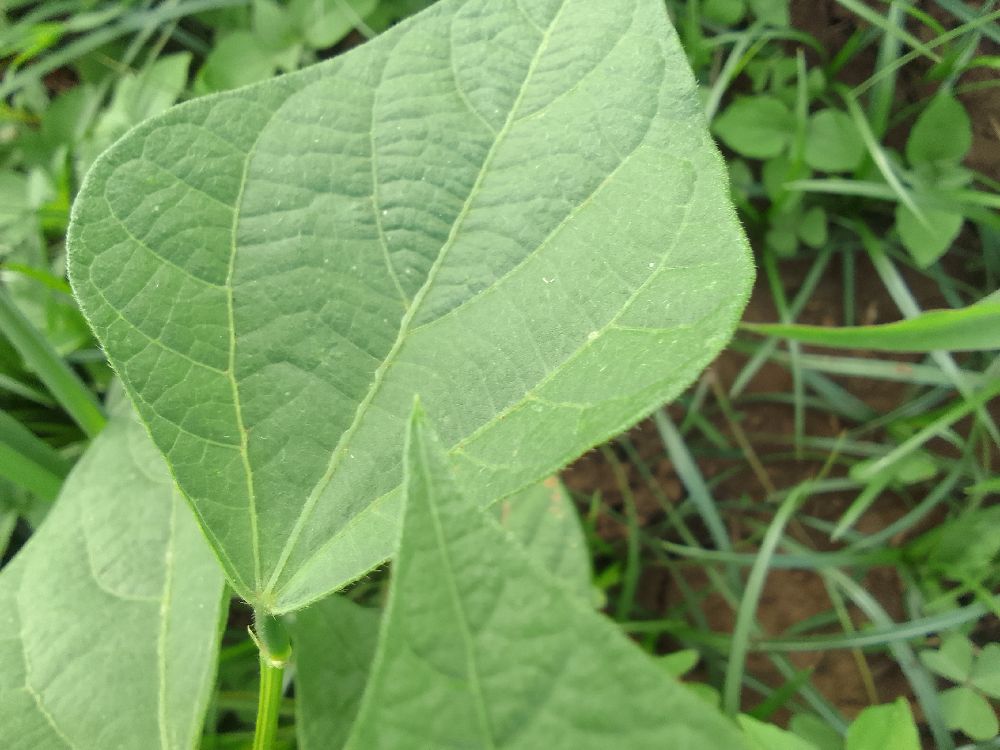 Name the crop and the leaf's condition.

common bean, healthy
